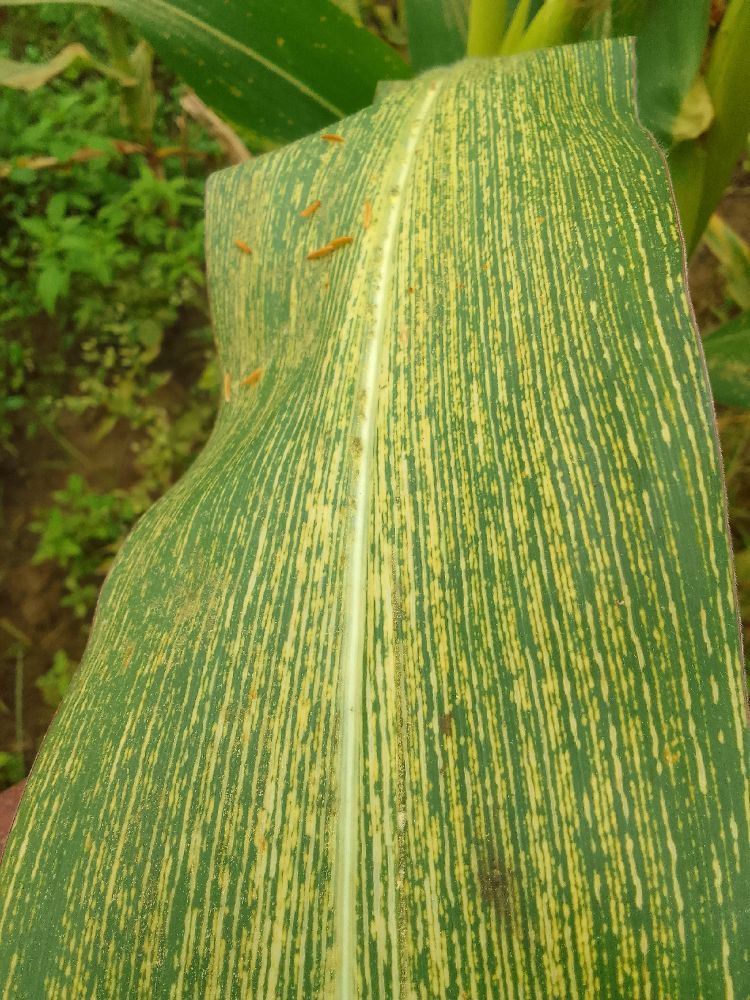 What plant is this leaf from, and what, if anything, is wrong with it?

maize, maize streak virus
